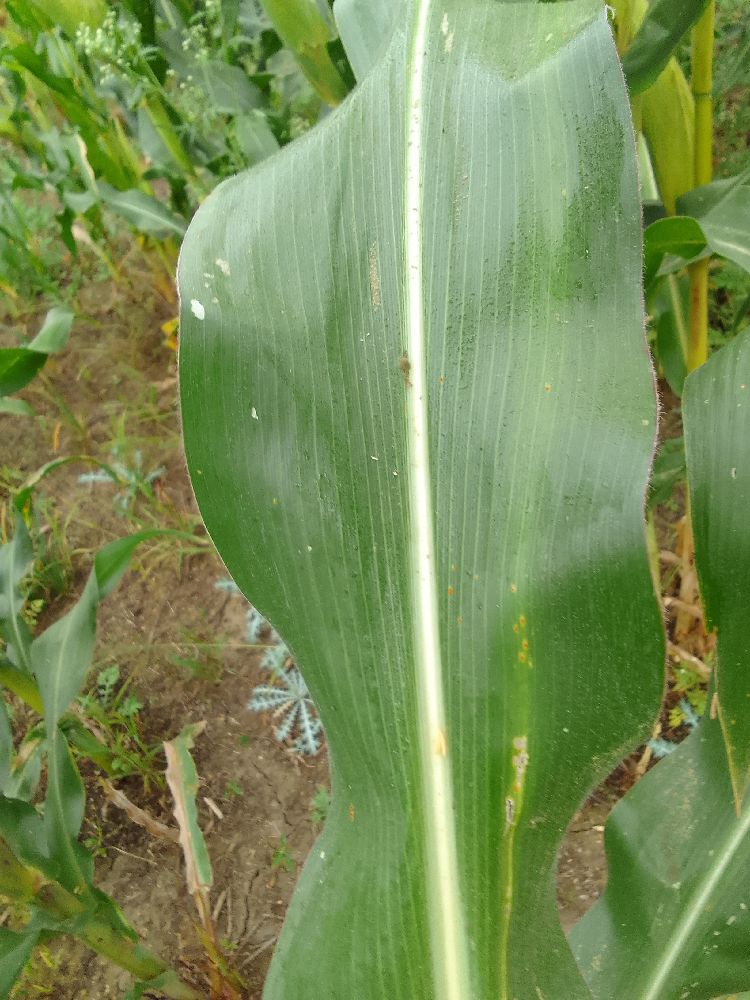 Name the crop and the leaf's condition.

maize, healthy
